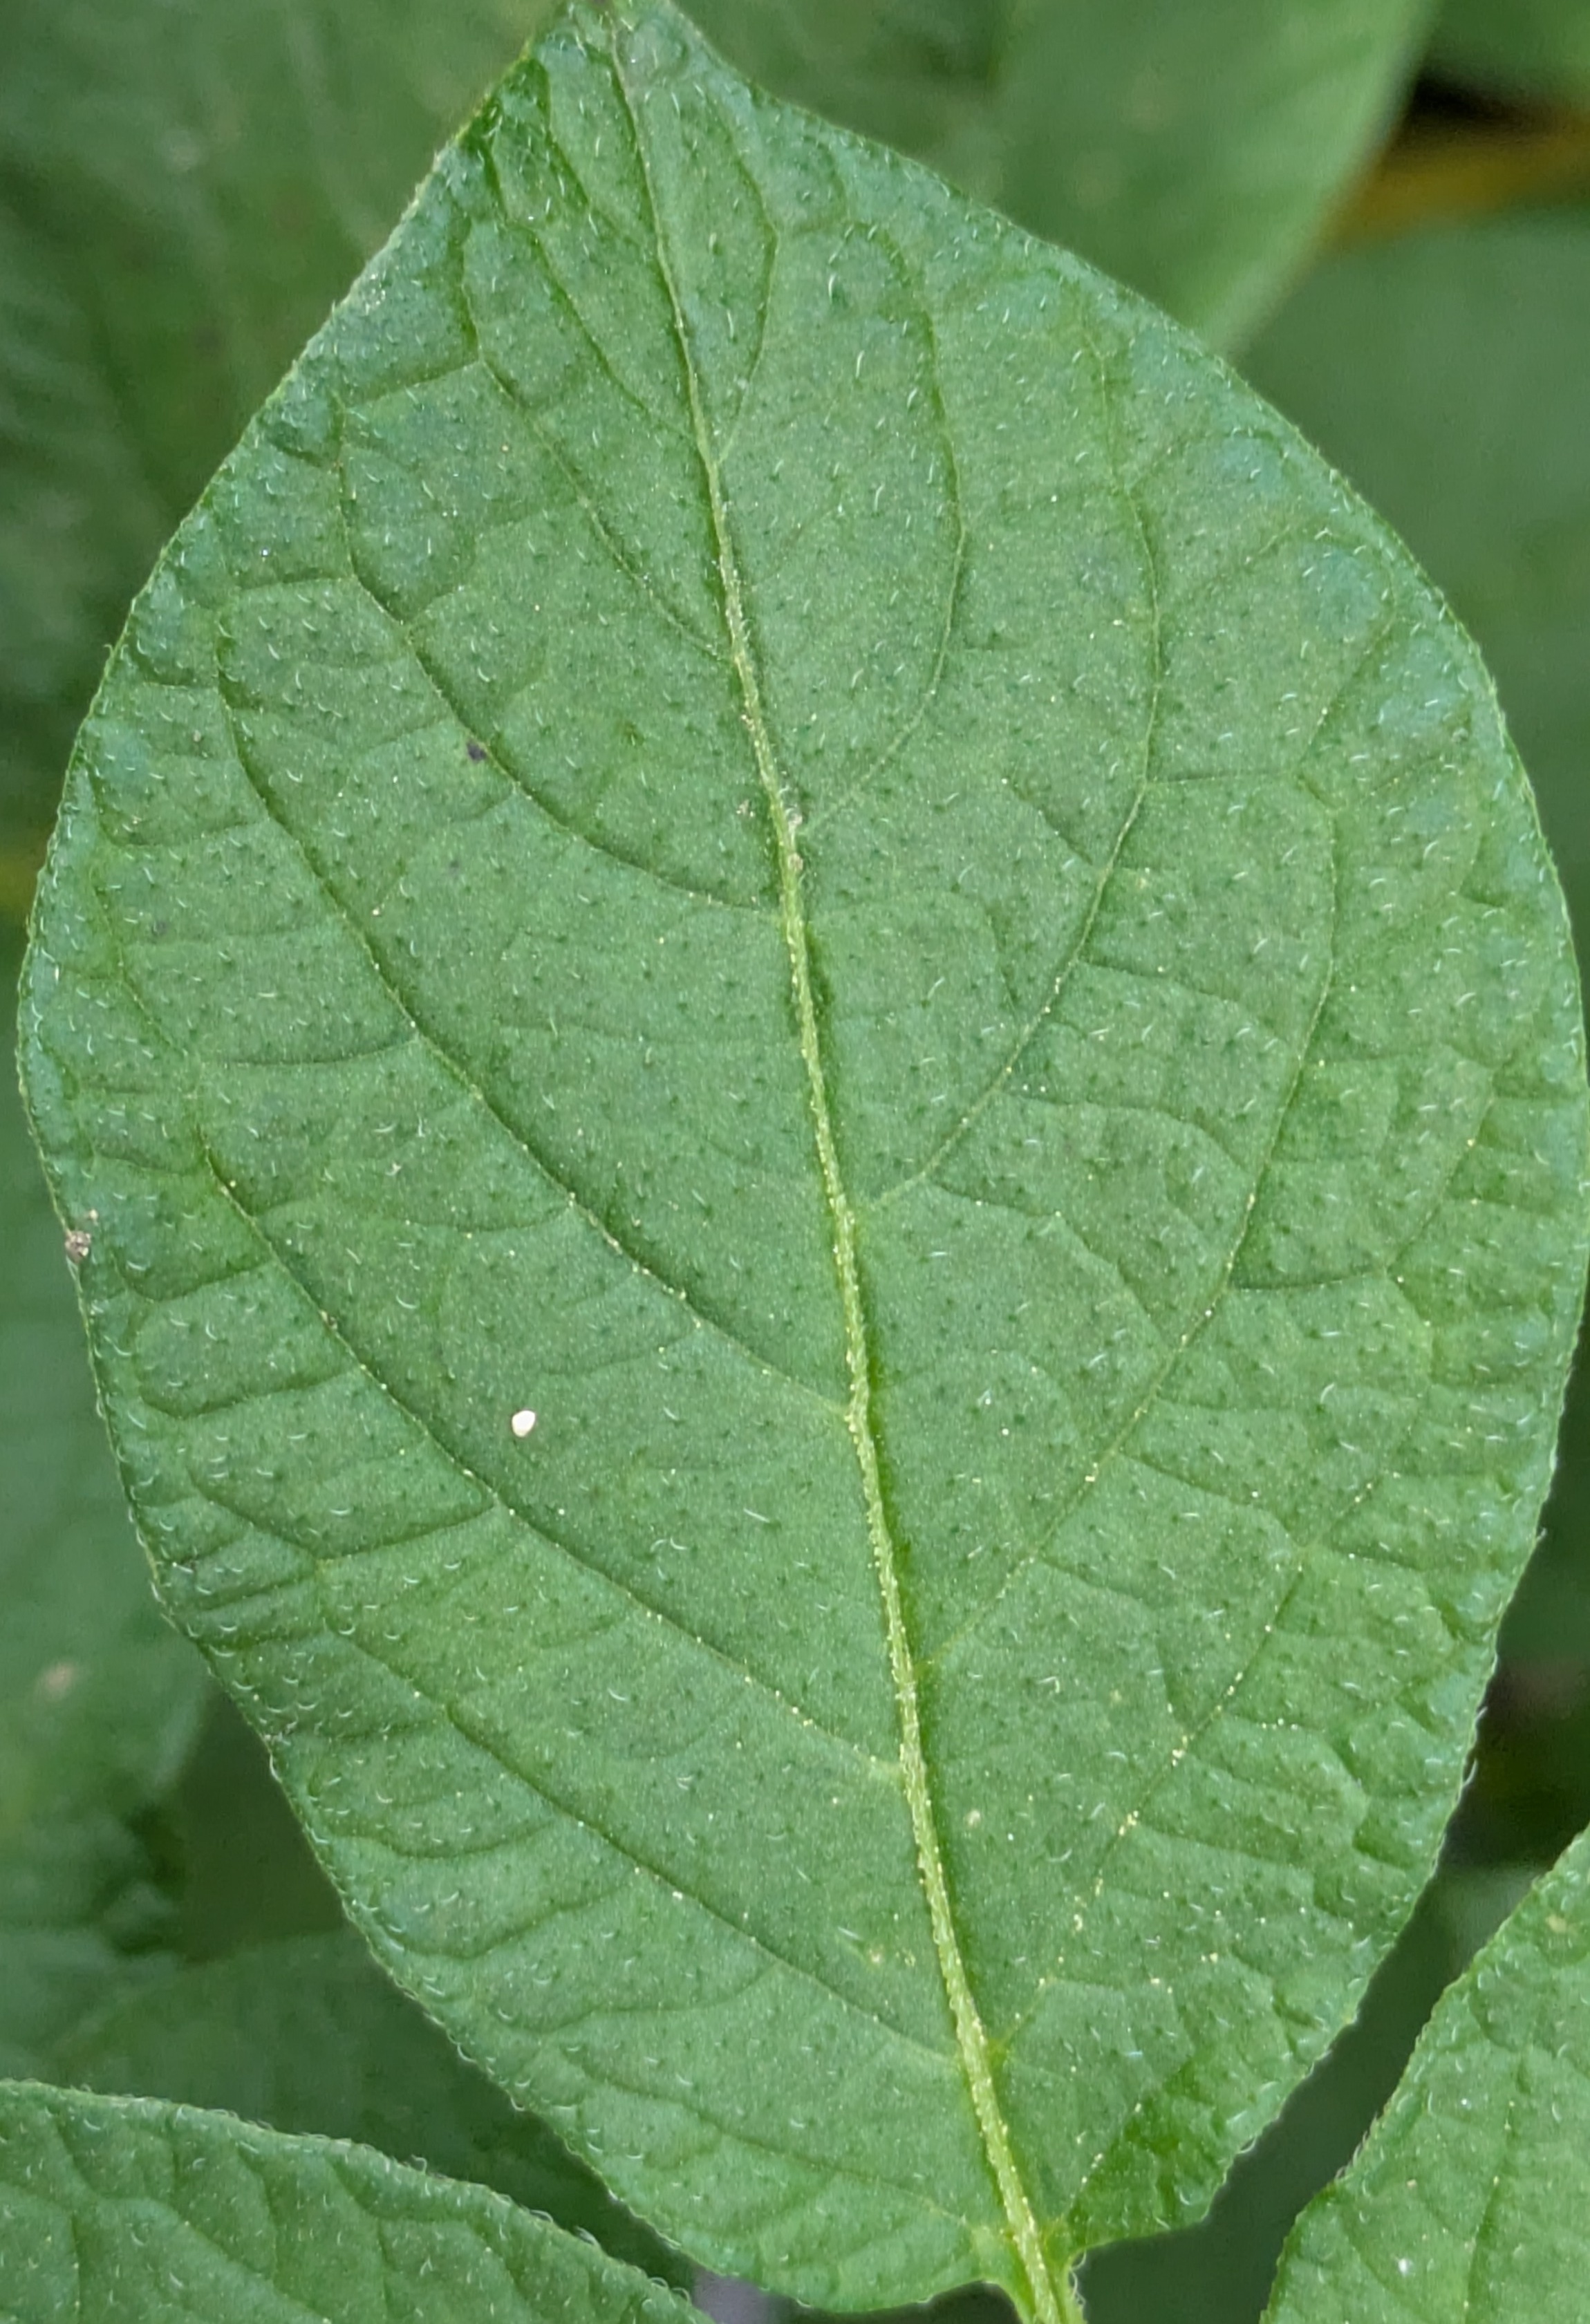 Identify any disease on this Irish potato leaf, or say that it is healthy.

healthy
